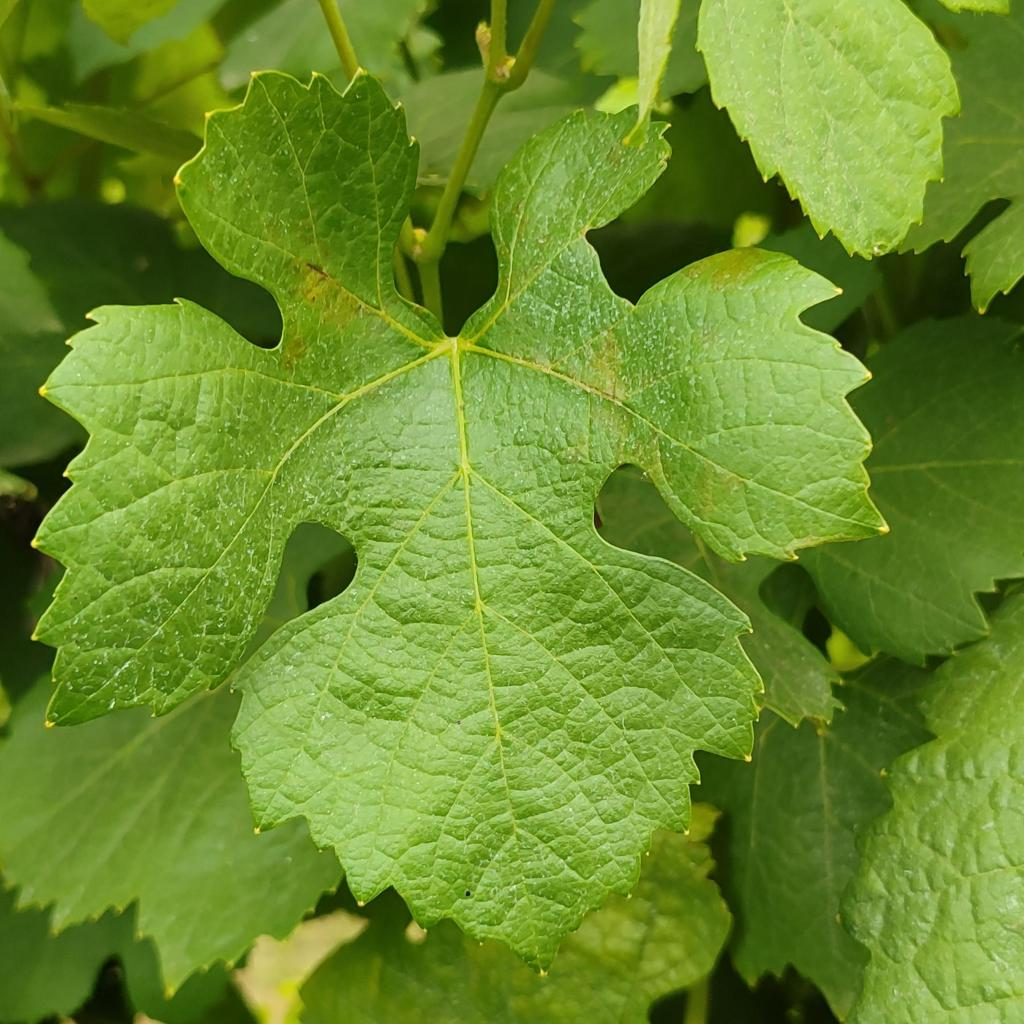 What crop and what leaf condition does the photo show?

grapevine, downy mildew
